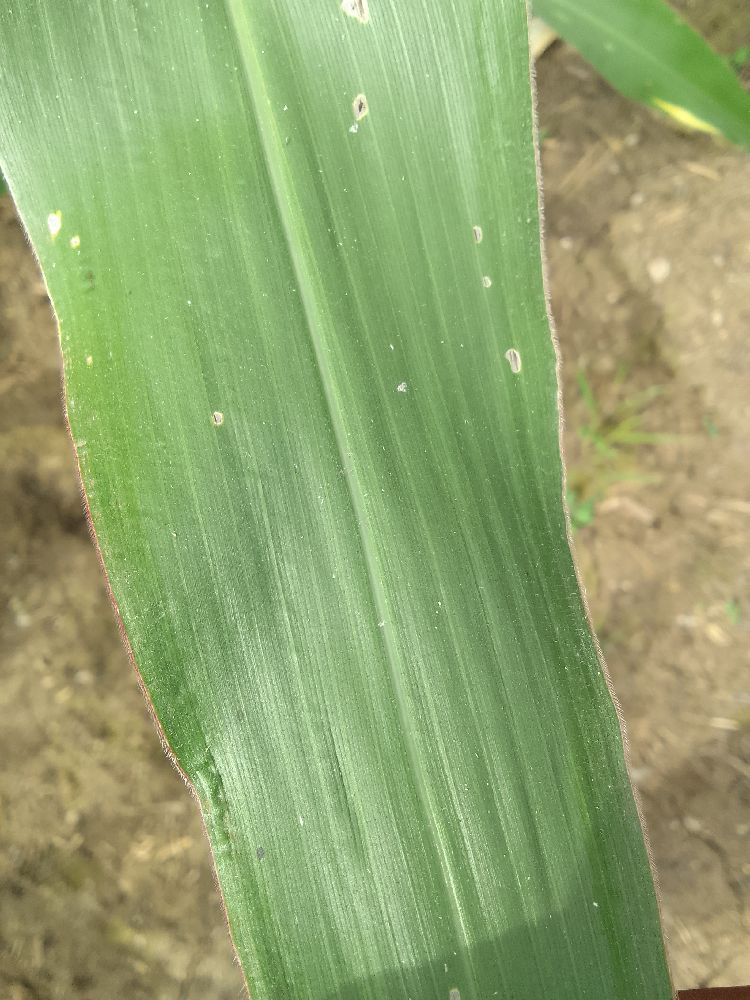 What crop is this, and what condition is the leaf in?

maize, healthy
